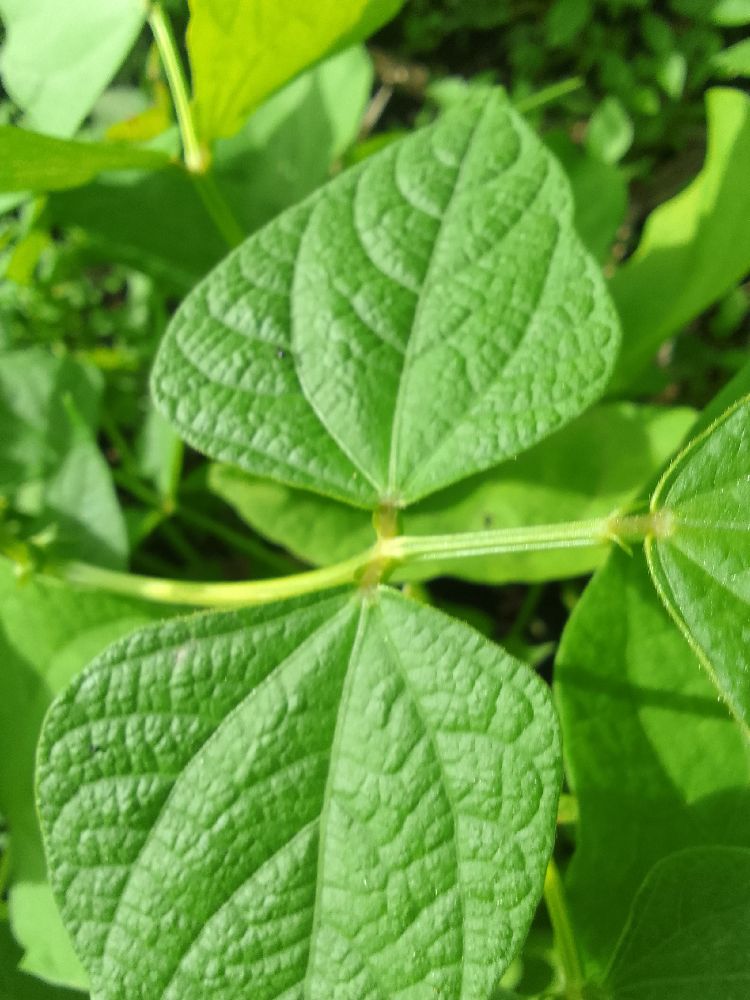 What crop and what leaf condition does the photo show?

common bean, healthy
